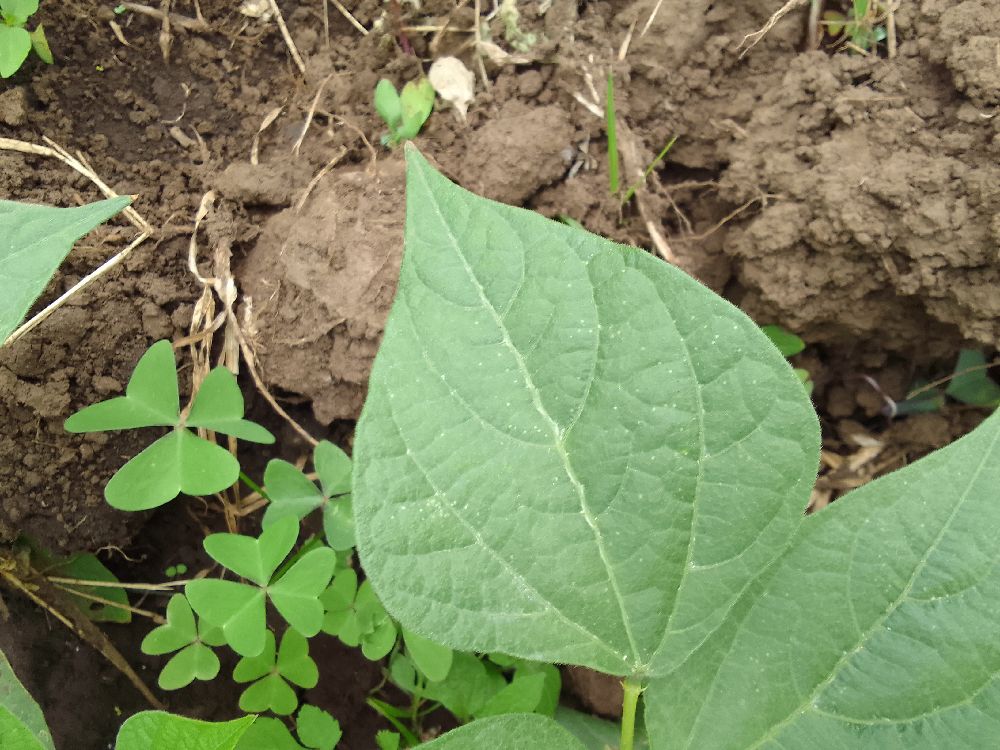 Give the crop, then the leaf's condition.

common bean, healthy
